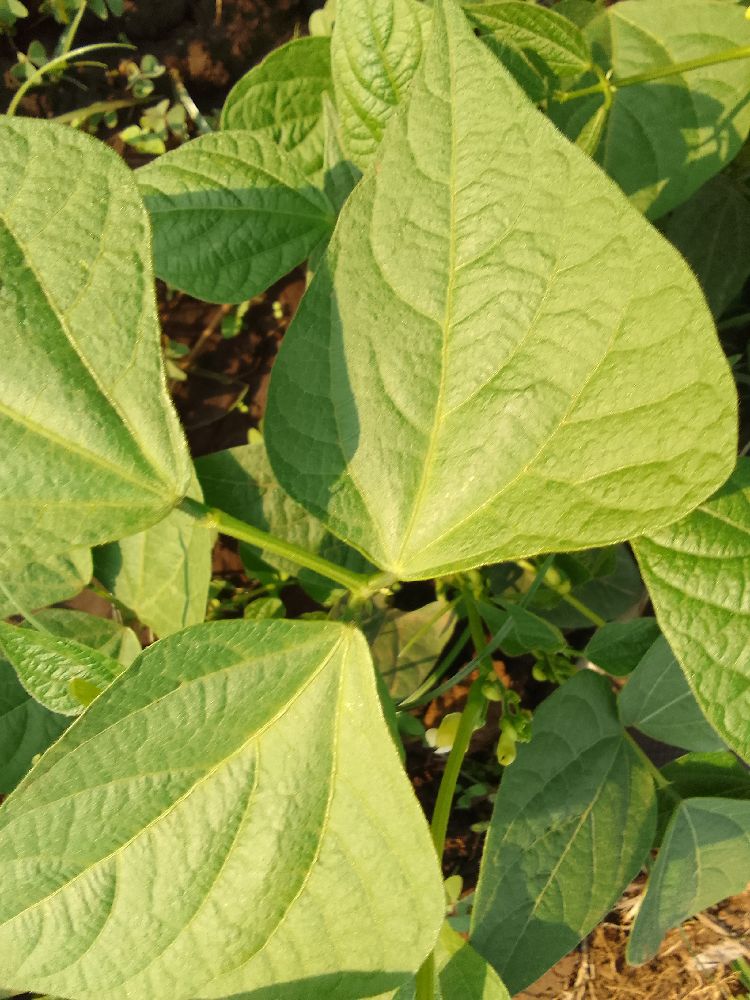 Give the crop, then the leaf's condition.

common bean, healthy
